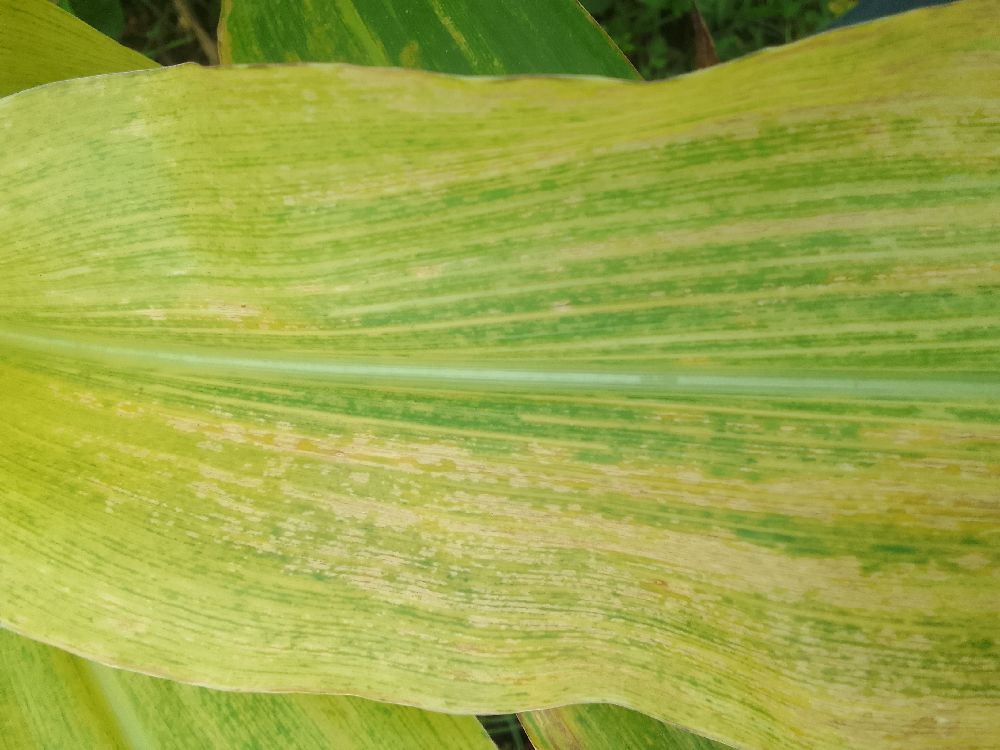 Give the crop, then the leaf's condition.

maize, maize lethal necrosis
